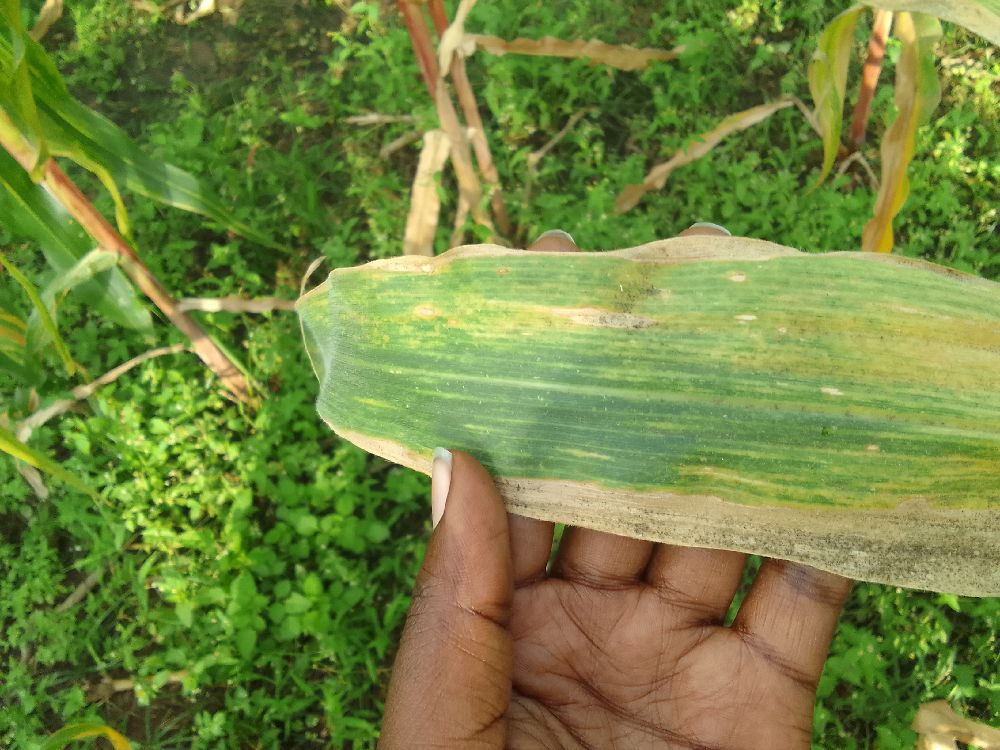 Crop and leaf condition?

maize, maize lethal necrosis
